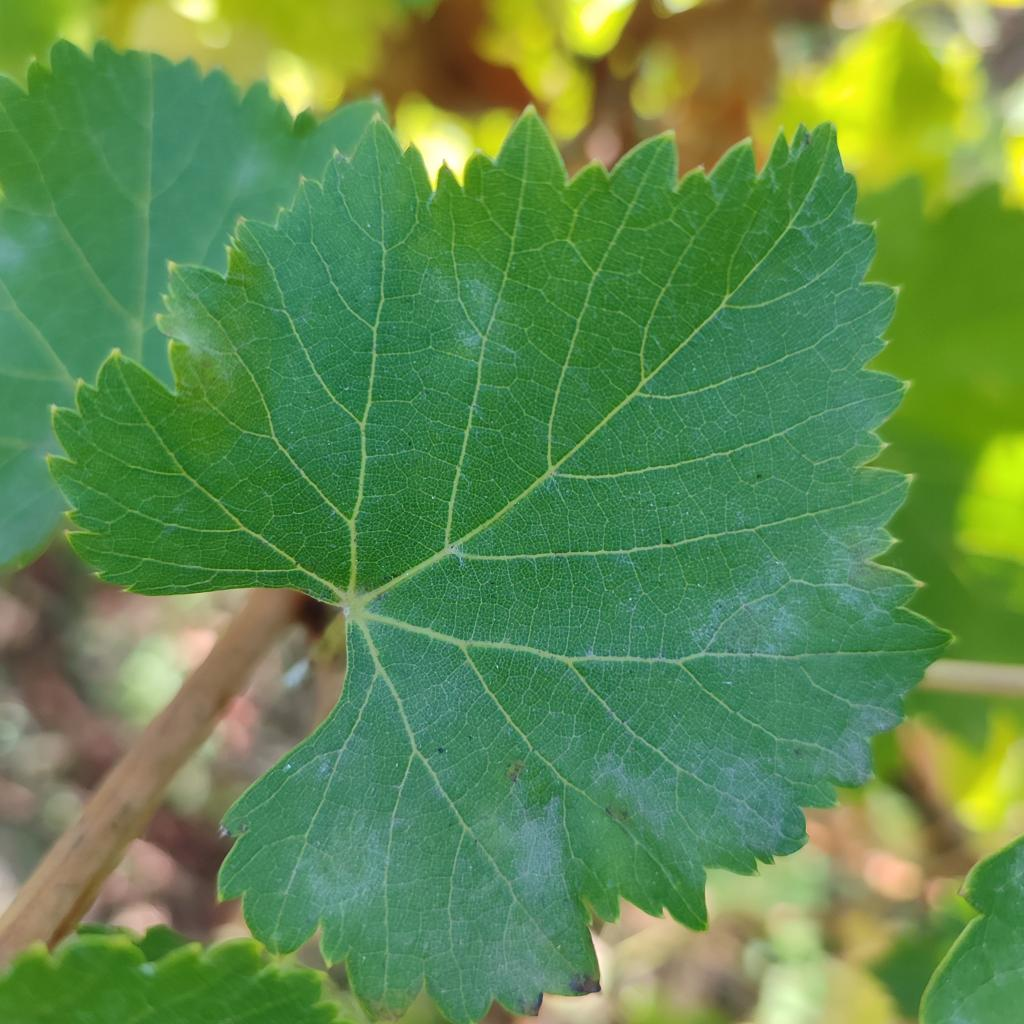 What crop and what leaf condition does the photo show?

grapevine, powdery mildew
